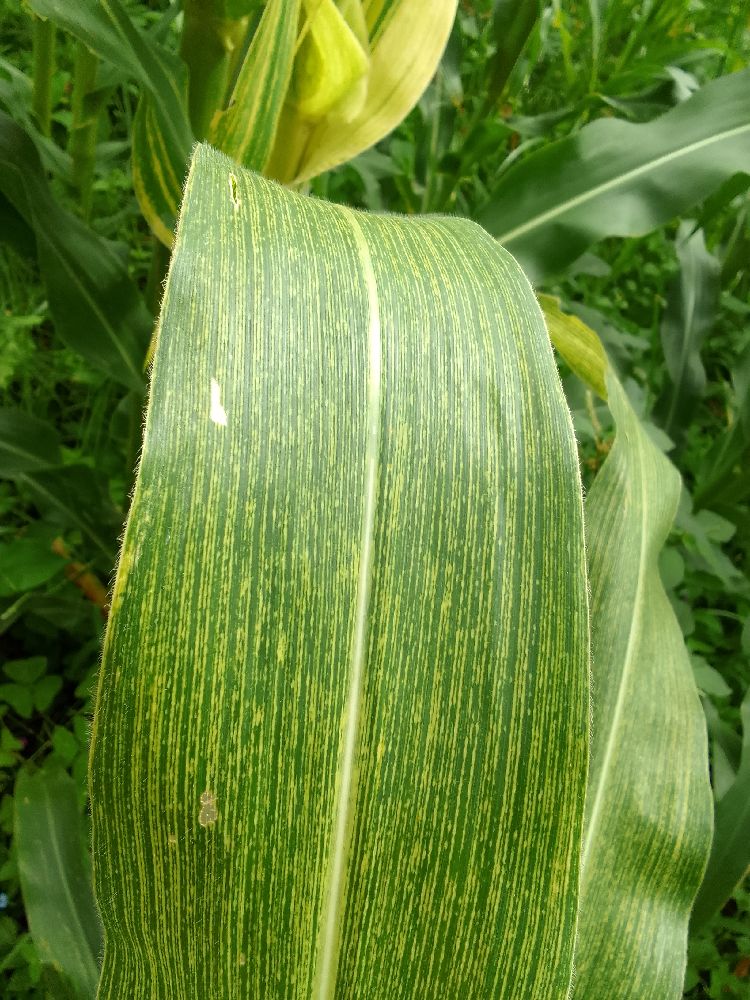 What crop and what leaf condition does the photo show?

maize, maize streak virus
